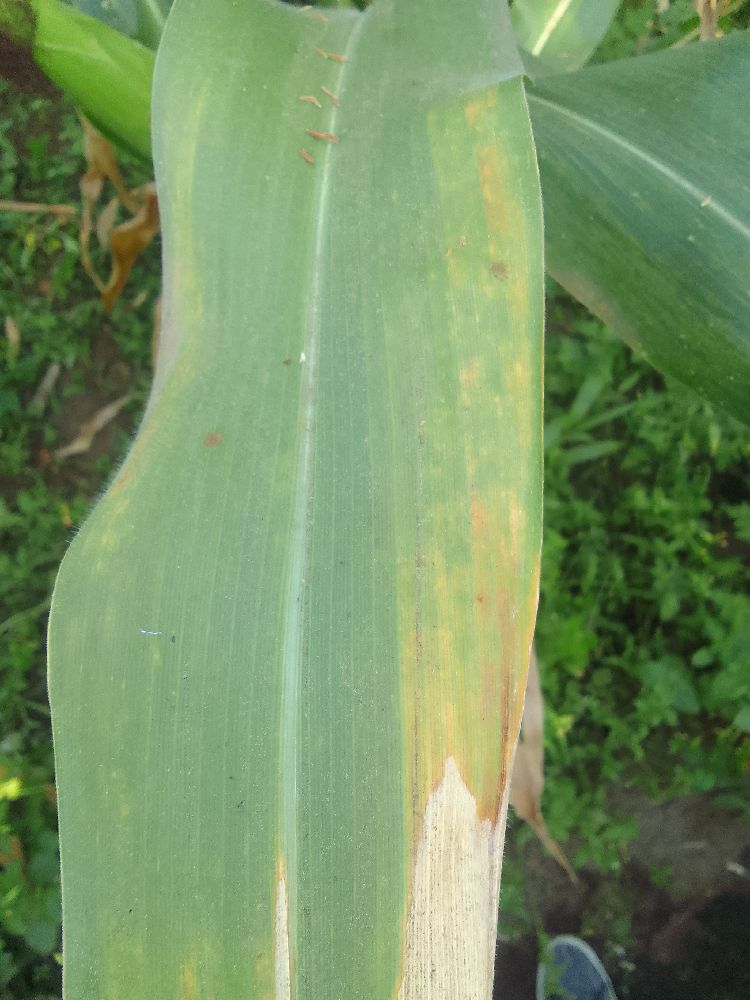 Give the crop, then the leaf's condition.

maize, maize lethal necrosis
